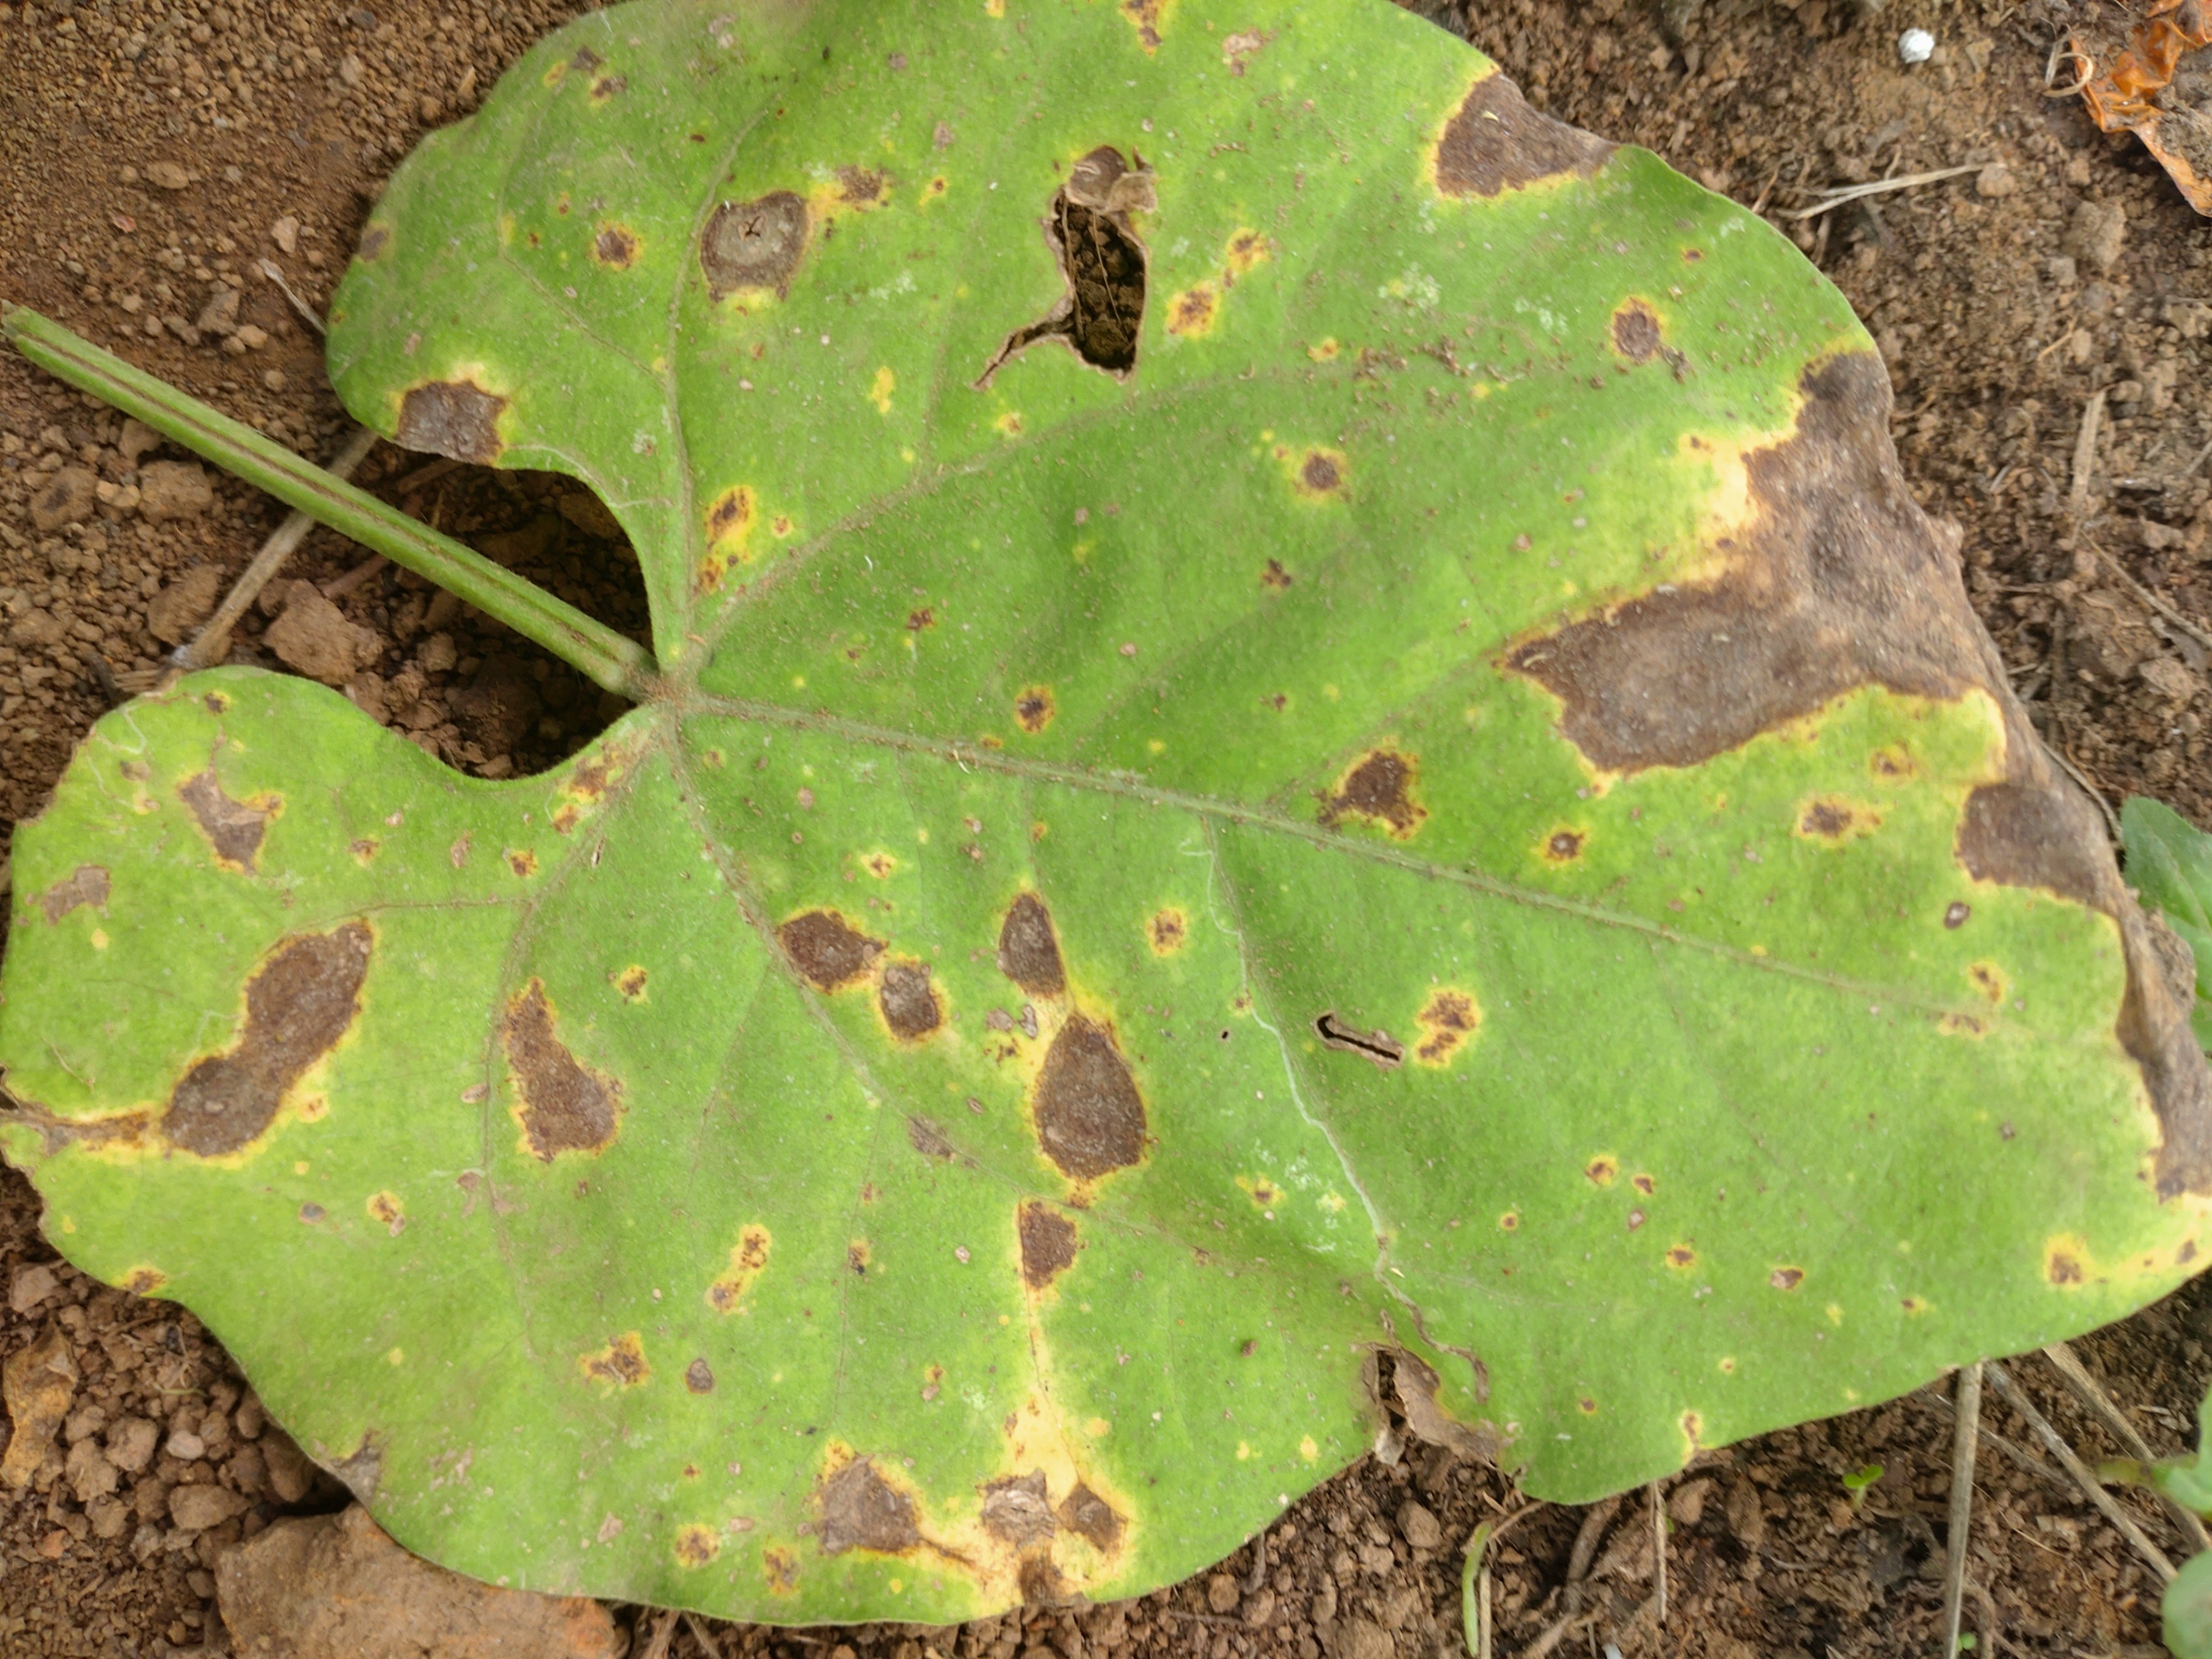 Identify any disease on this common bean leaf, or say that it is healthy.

rust
